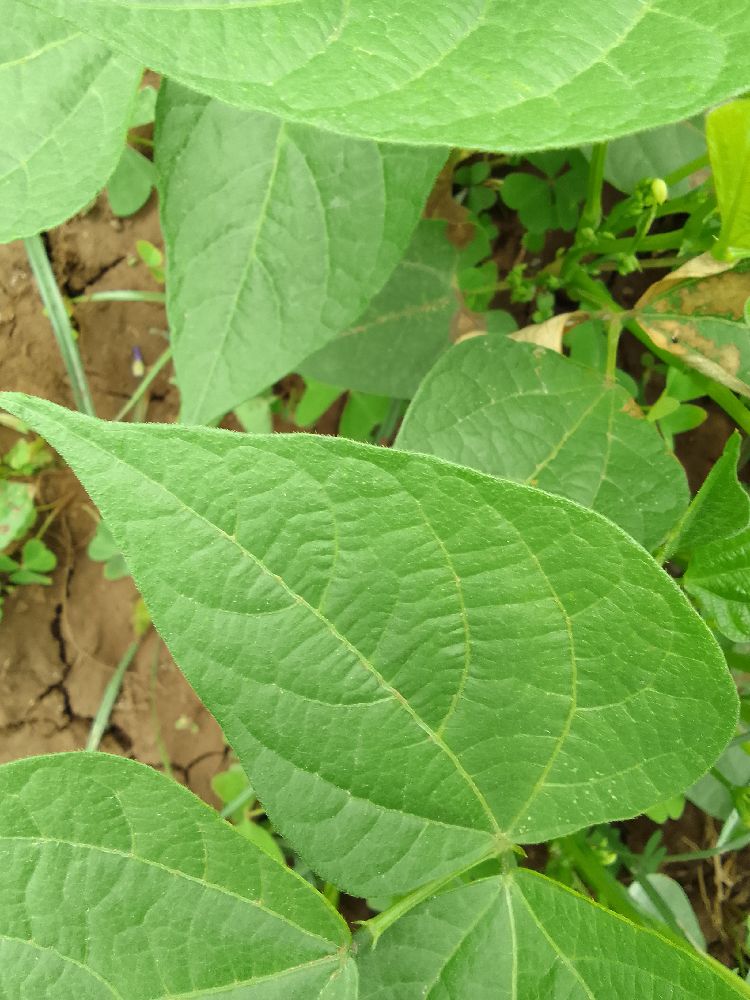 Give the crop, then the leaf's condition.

common bean, healthy
